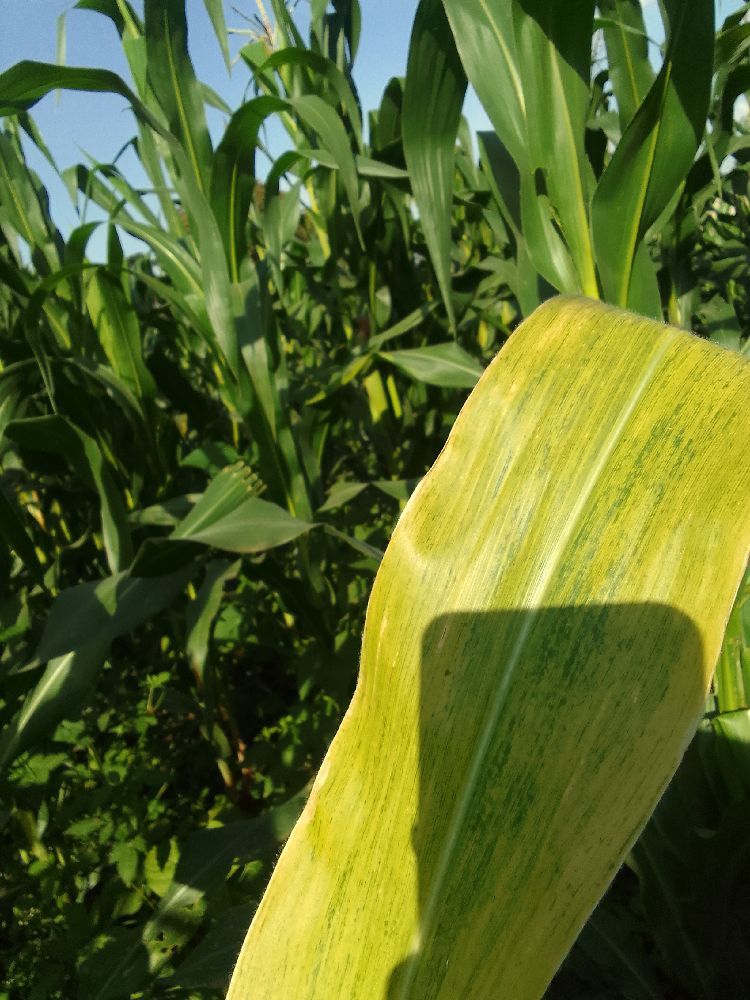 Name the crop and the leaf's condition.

maize, maize lethal necrosis
